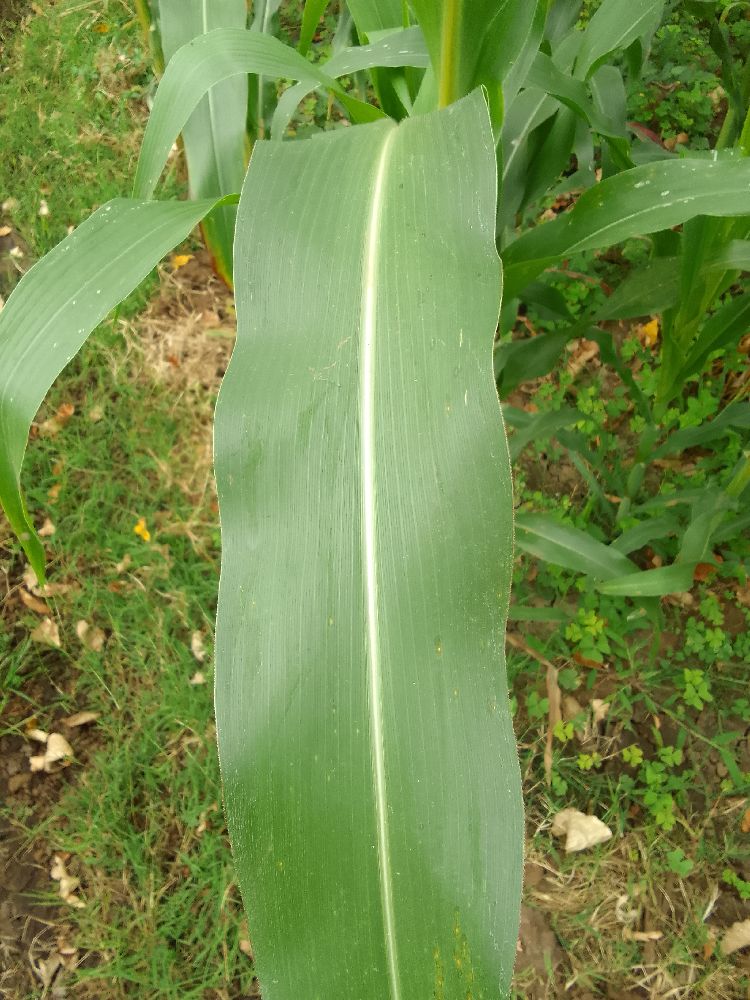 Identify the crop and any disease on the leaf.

maize, healthy
